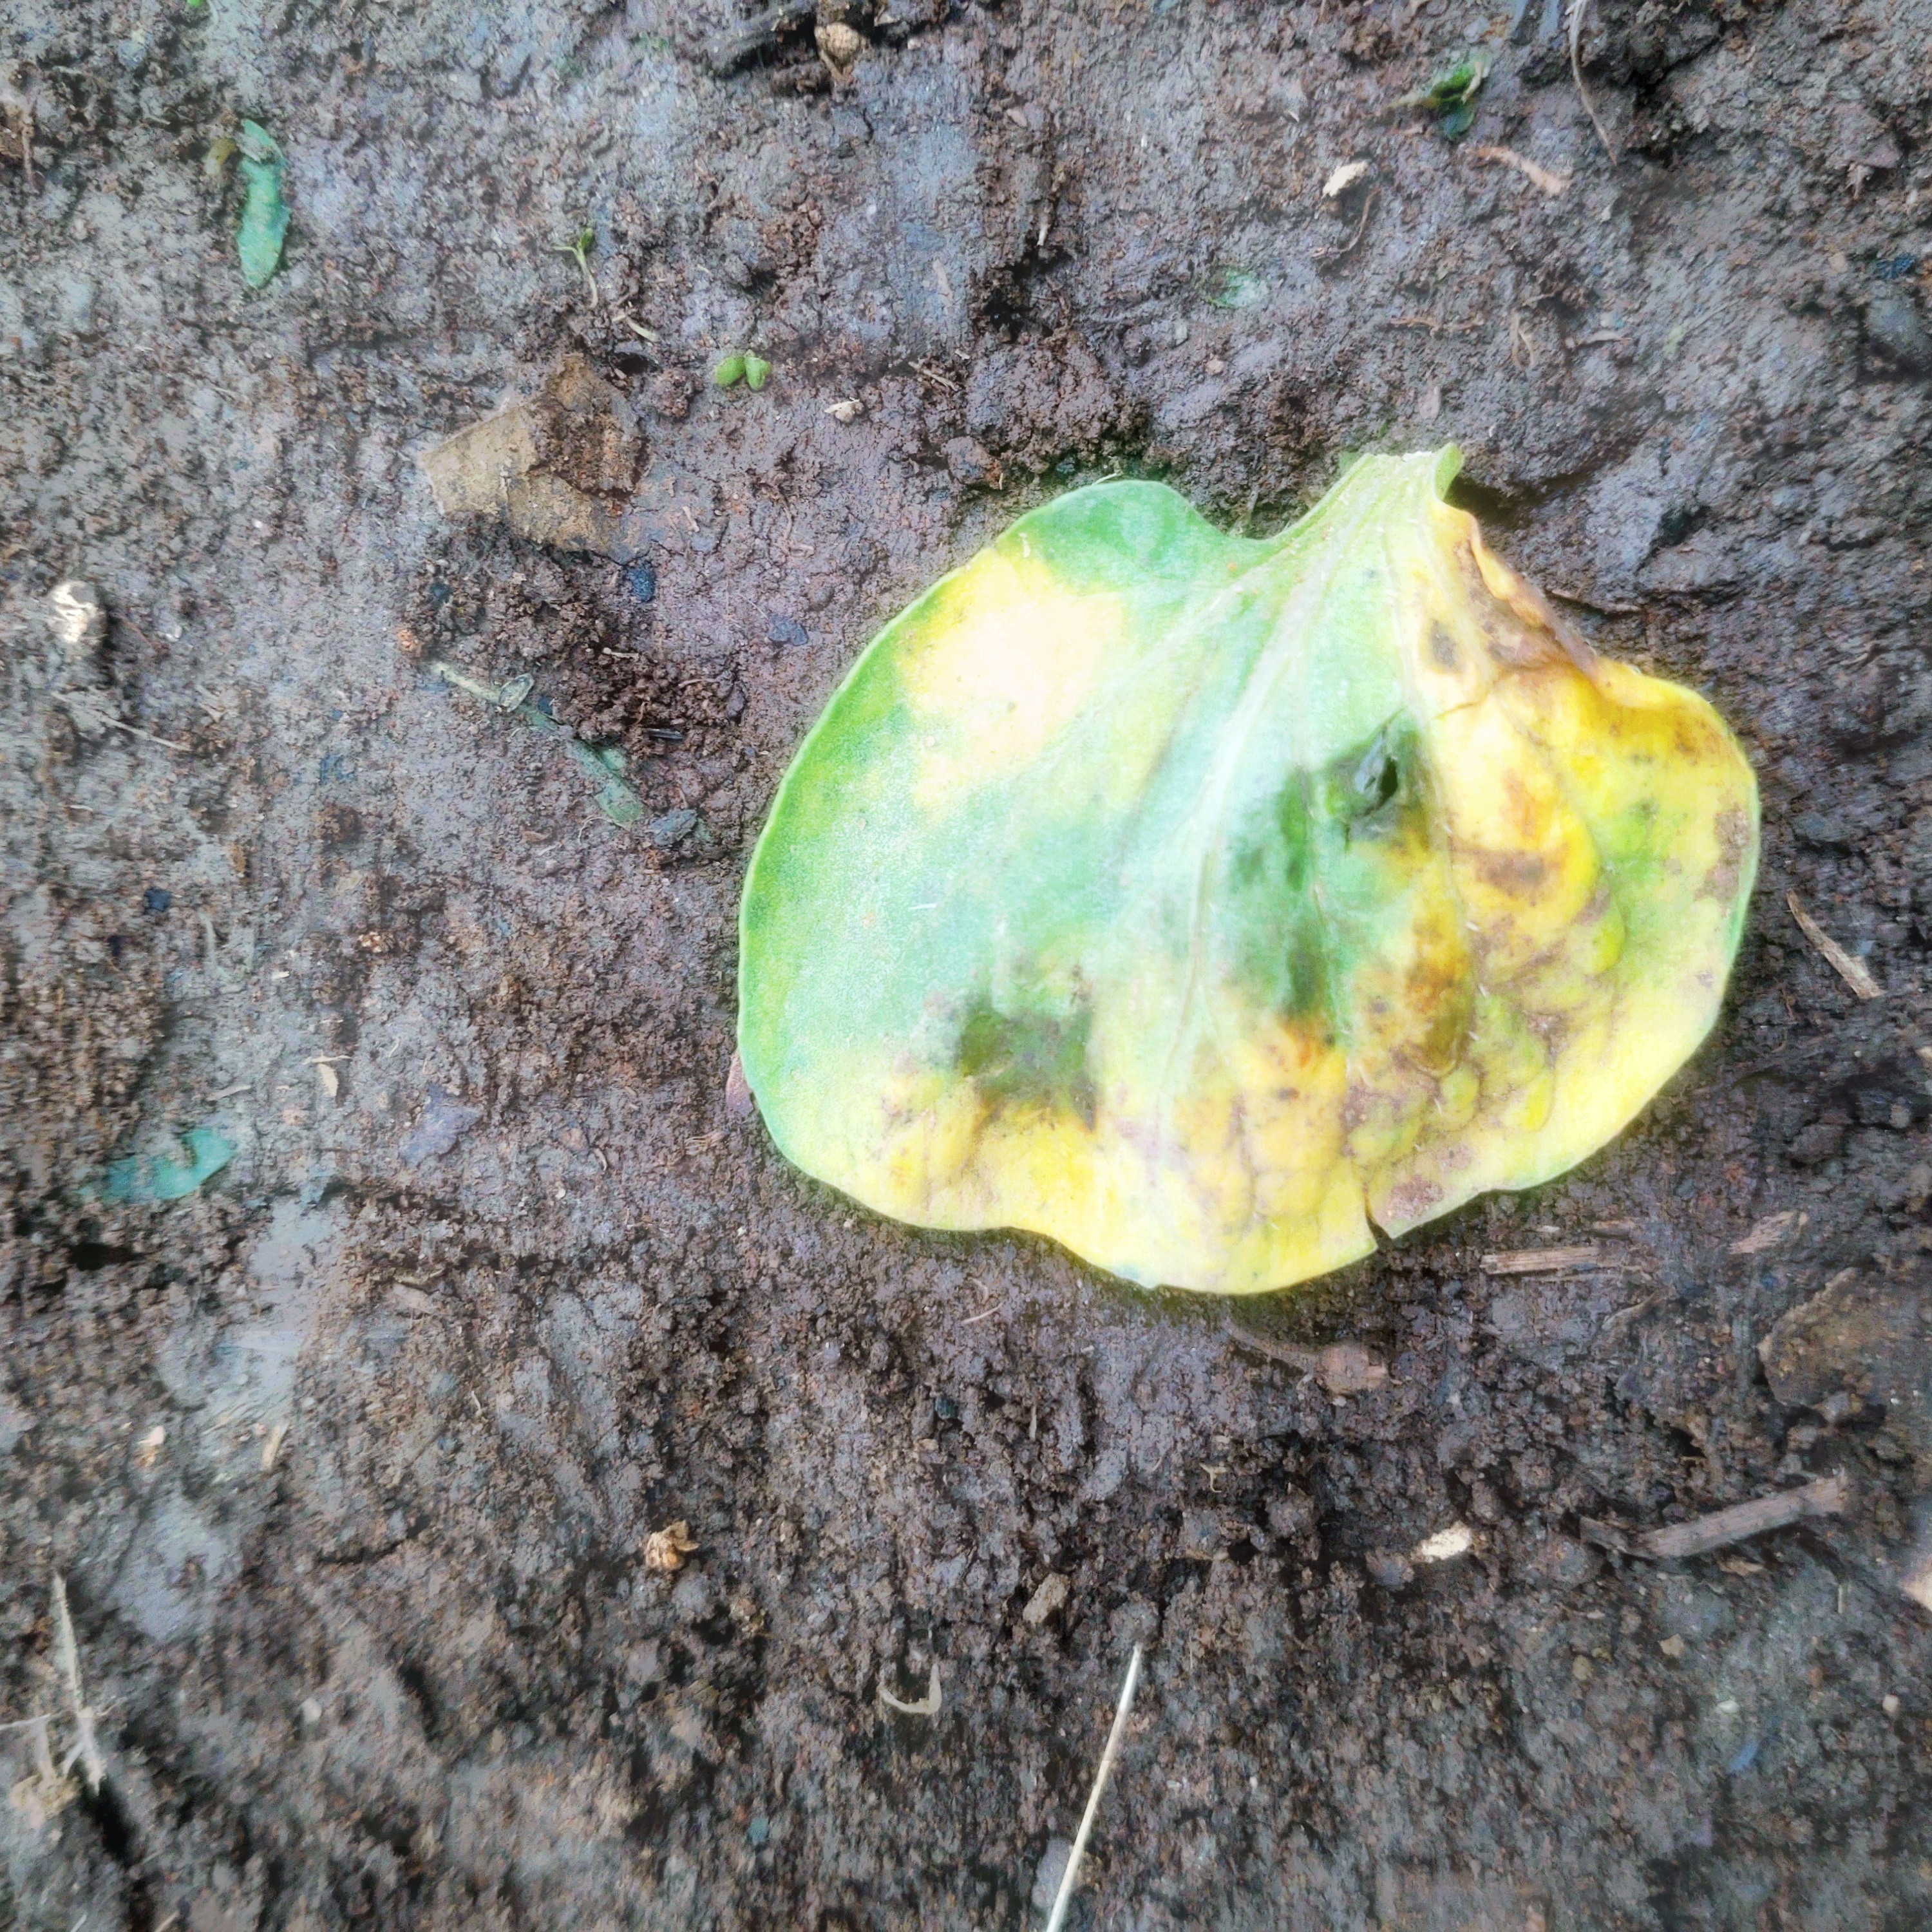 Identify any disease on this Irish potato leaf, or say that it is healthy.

late blight
